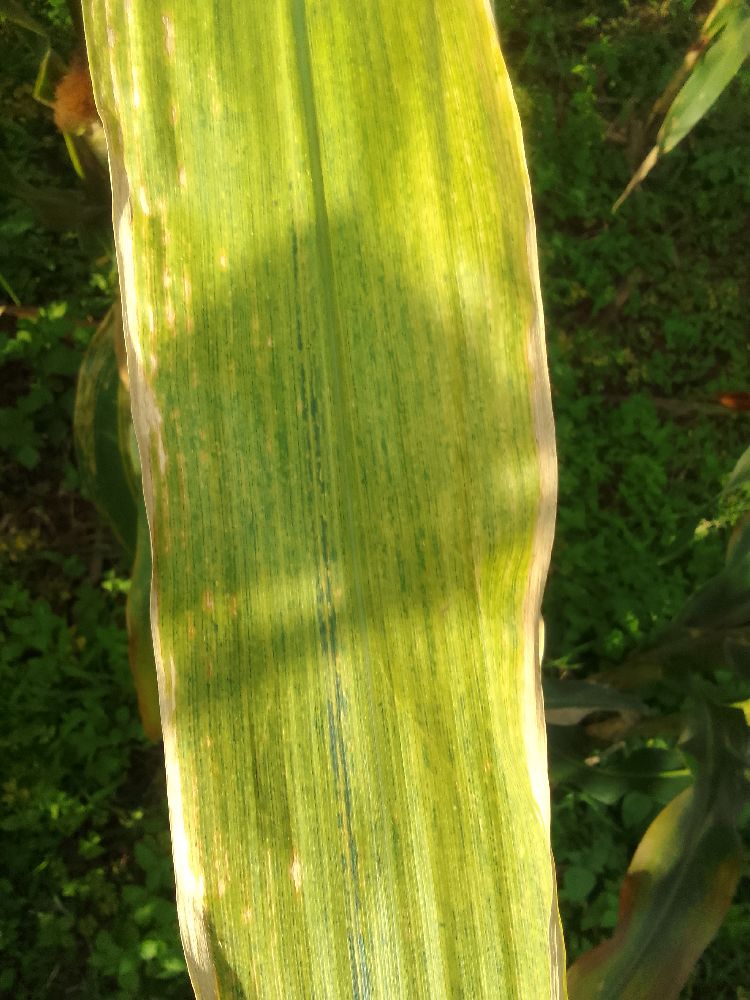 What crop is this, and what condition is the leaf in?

maize, maize lethal necrosis
